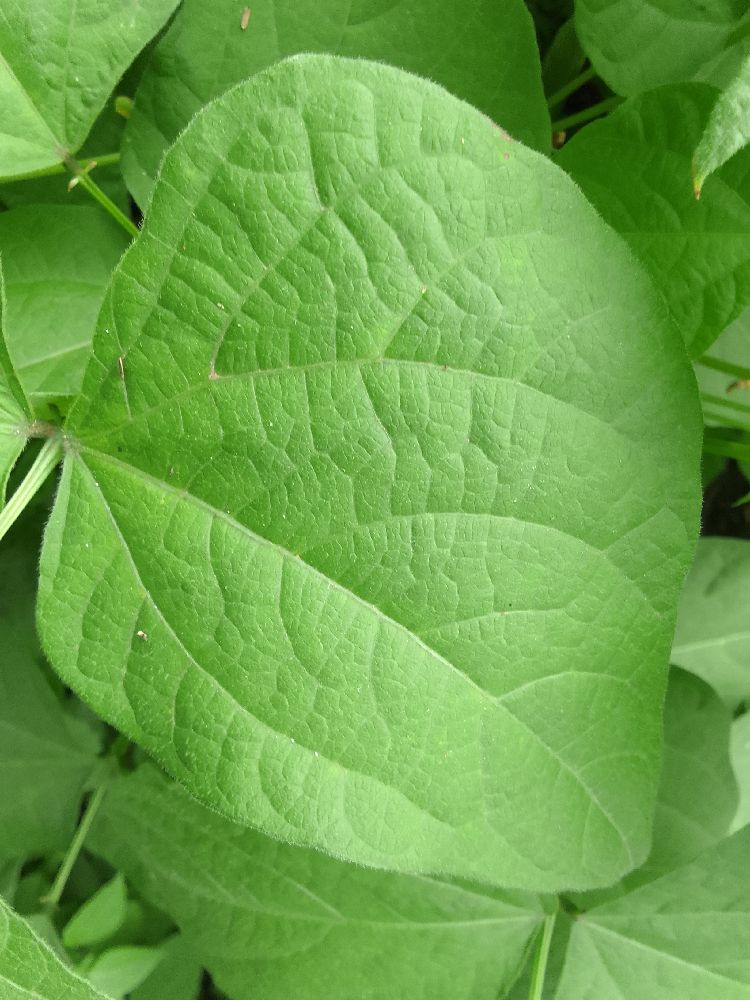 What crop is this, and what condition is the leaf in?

common bean, healthy
